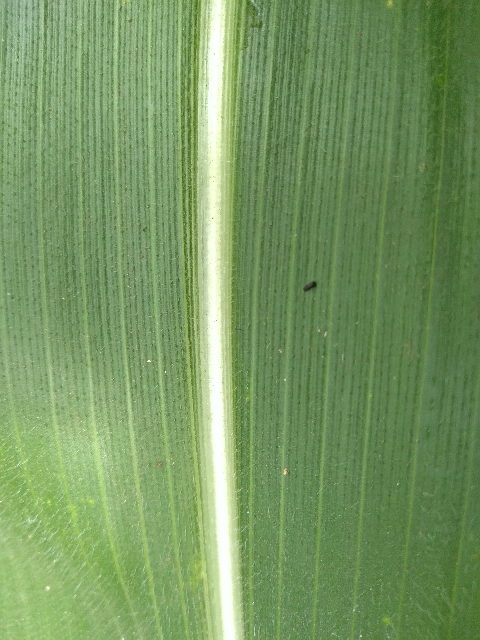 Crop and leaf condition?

maize, healthy
